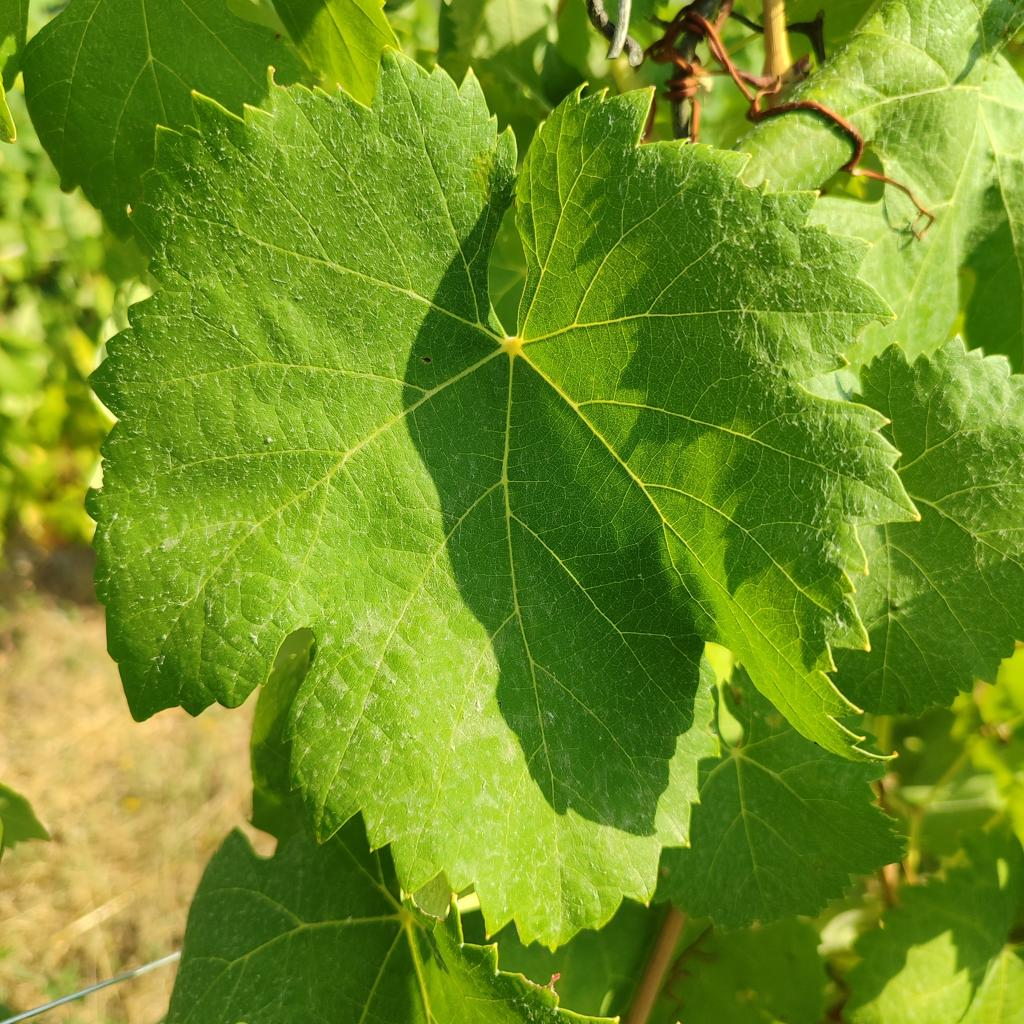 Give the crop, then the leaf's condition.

grapevine, healthy
